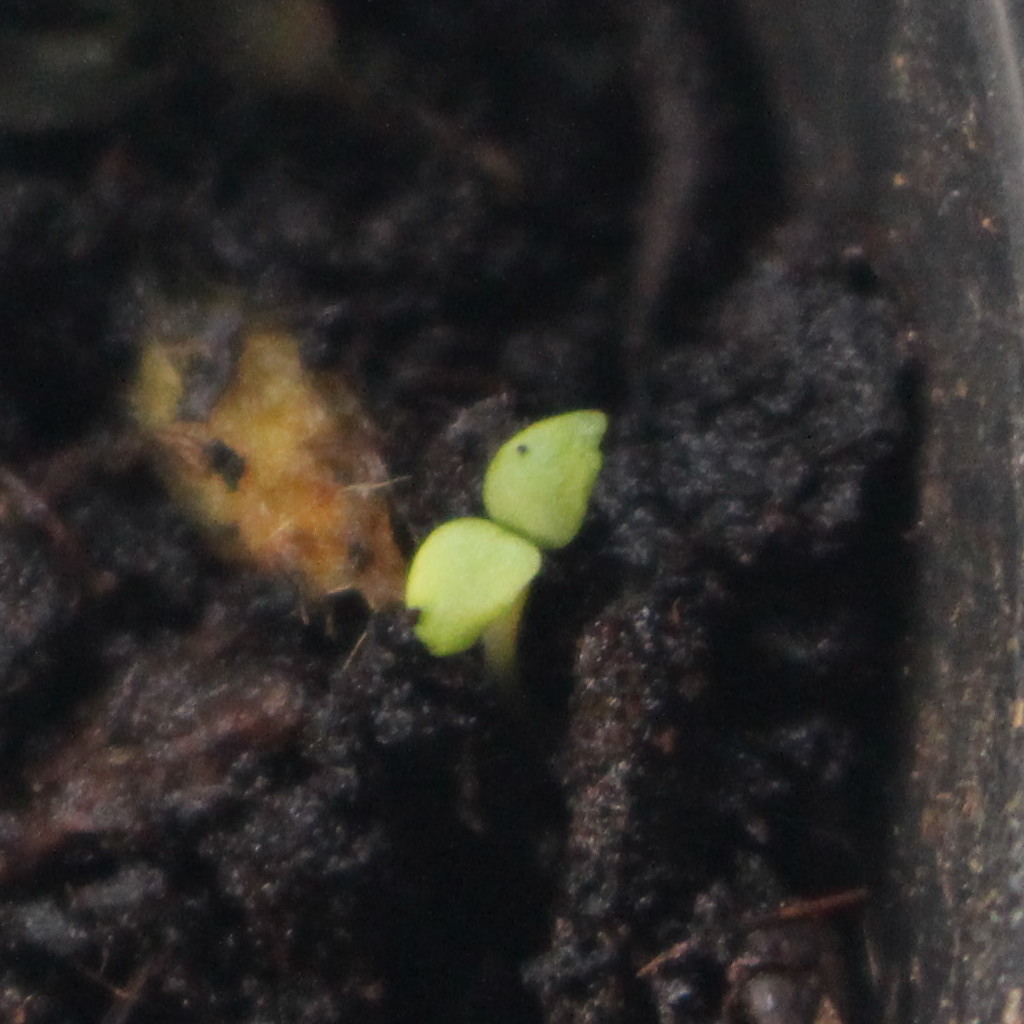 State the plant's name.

Veronica persica
